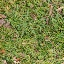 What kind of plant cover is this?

grass
